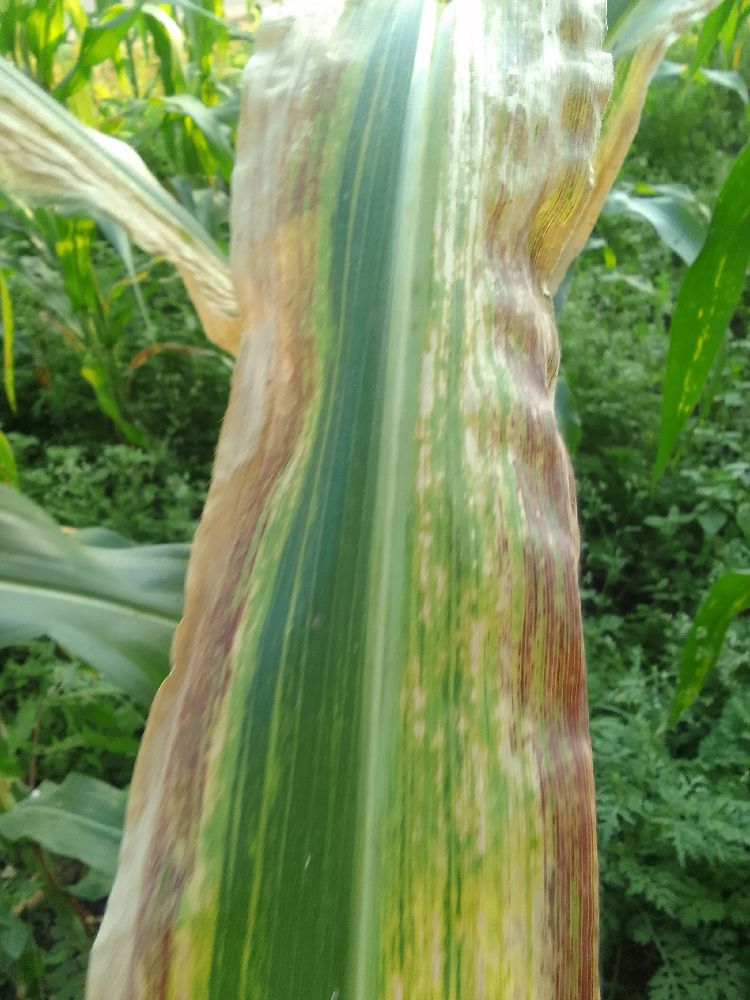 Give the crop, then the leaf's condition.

maize, maize lethal necrosis
